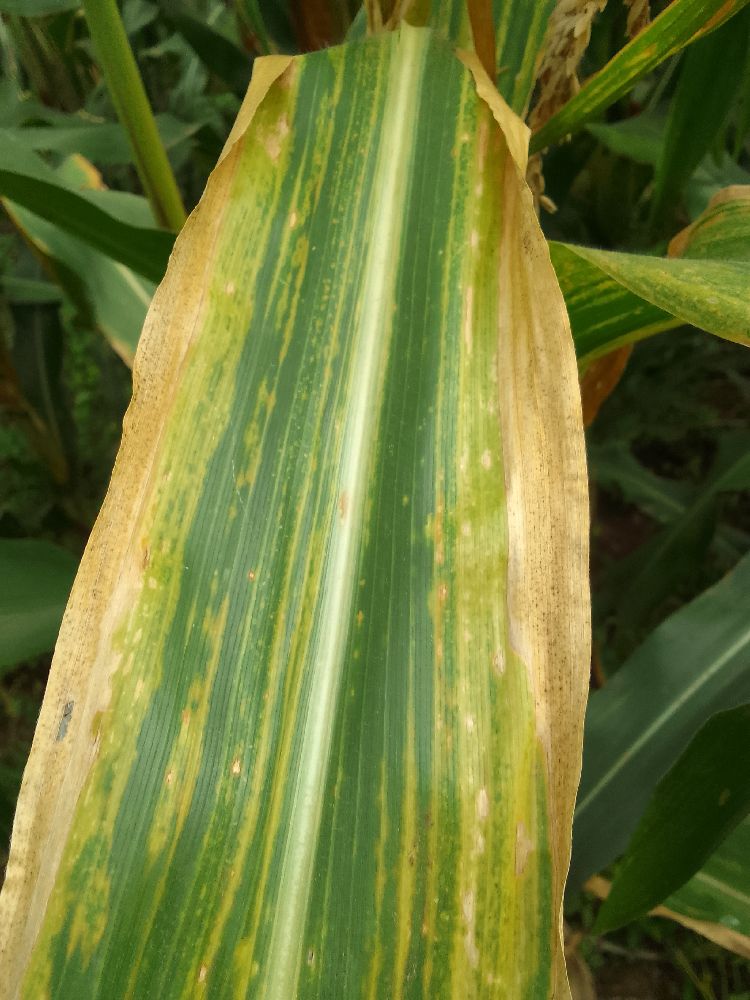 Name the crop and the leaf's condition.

maize, maize lethal necrosis
